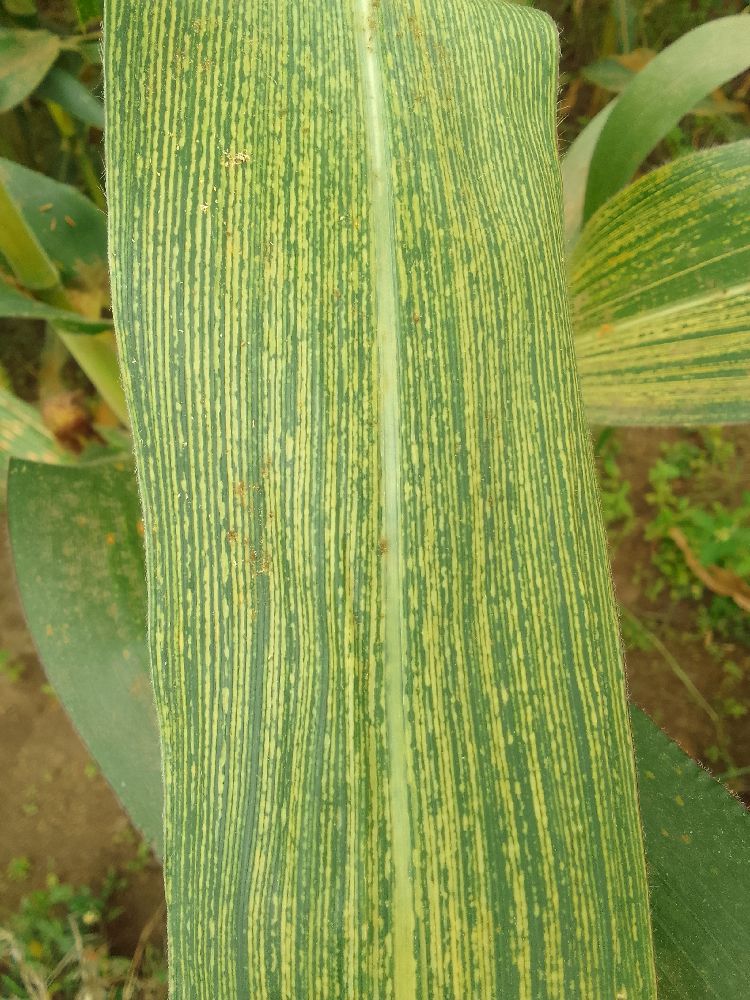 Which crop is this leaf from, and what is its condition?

maize, maize streak virus
